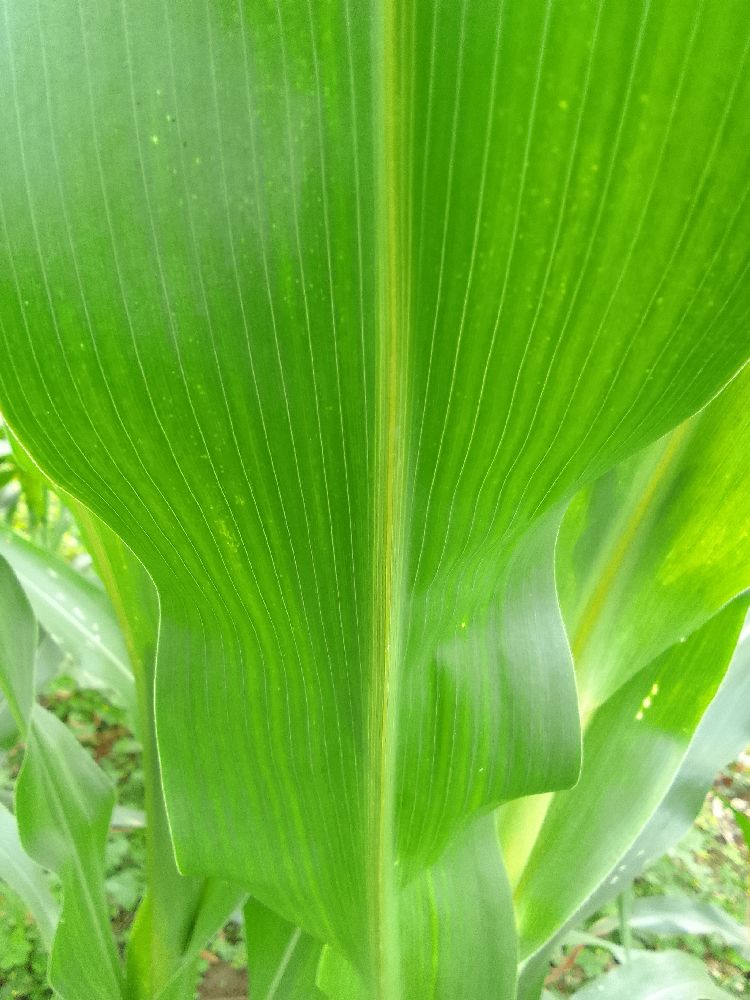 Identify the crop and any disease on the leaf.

maize, healthy
